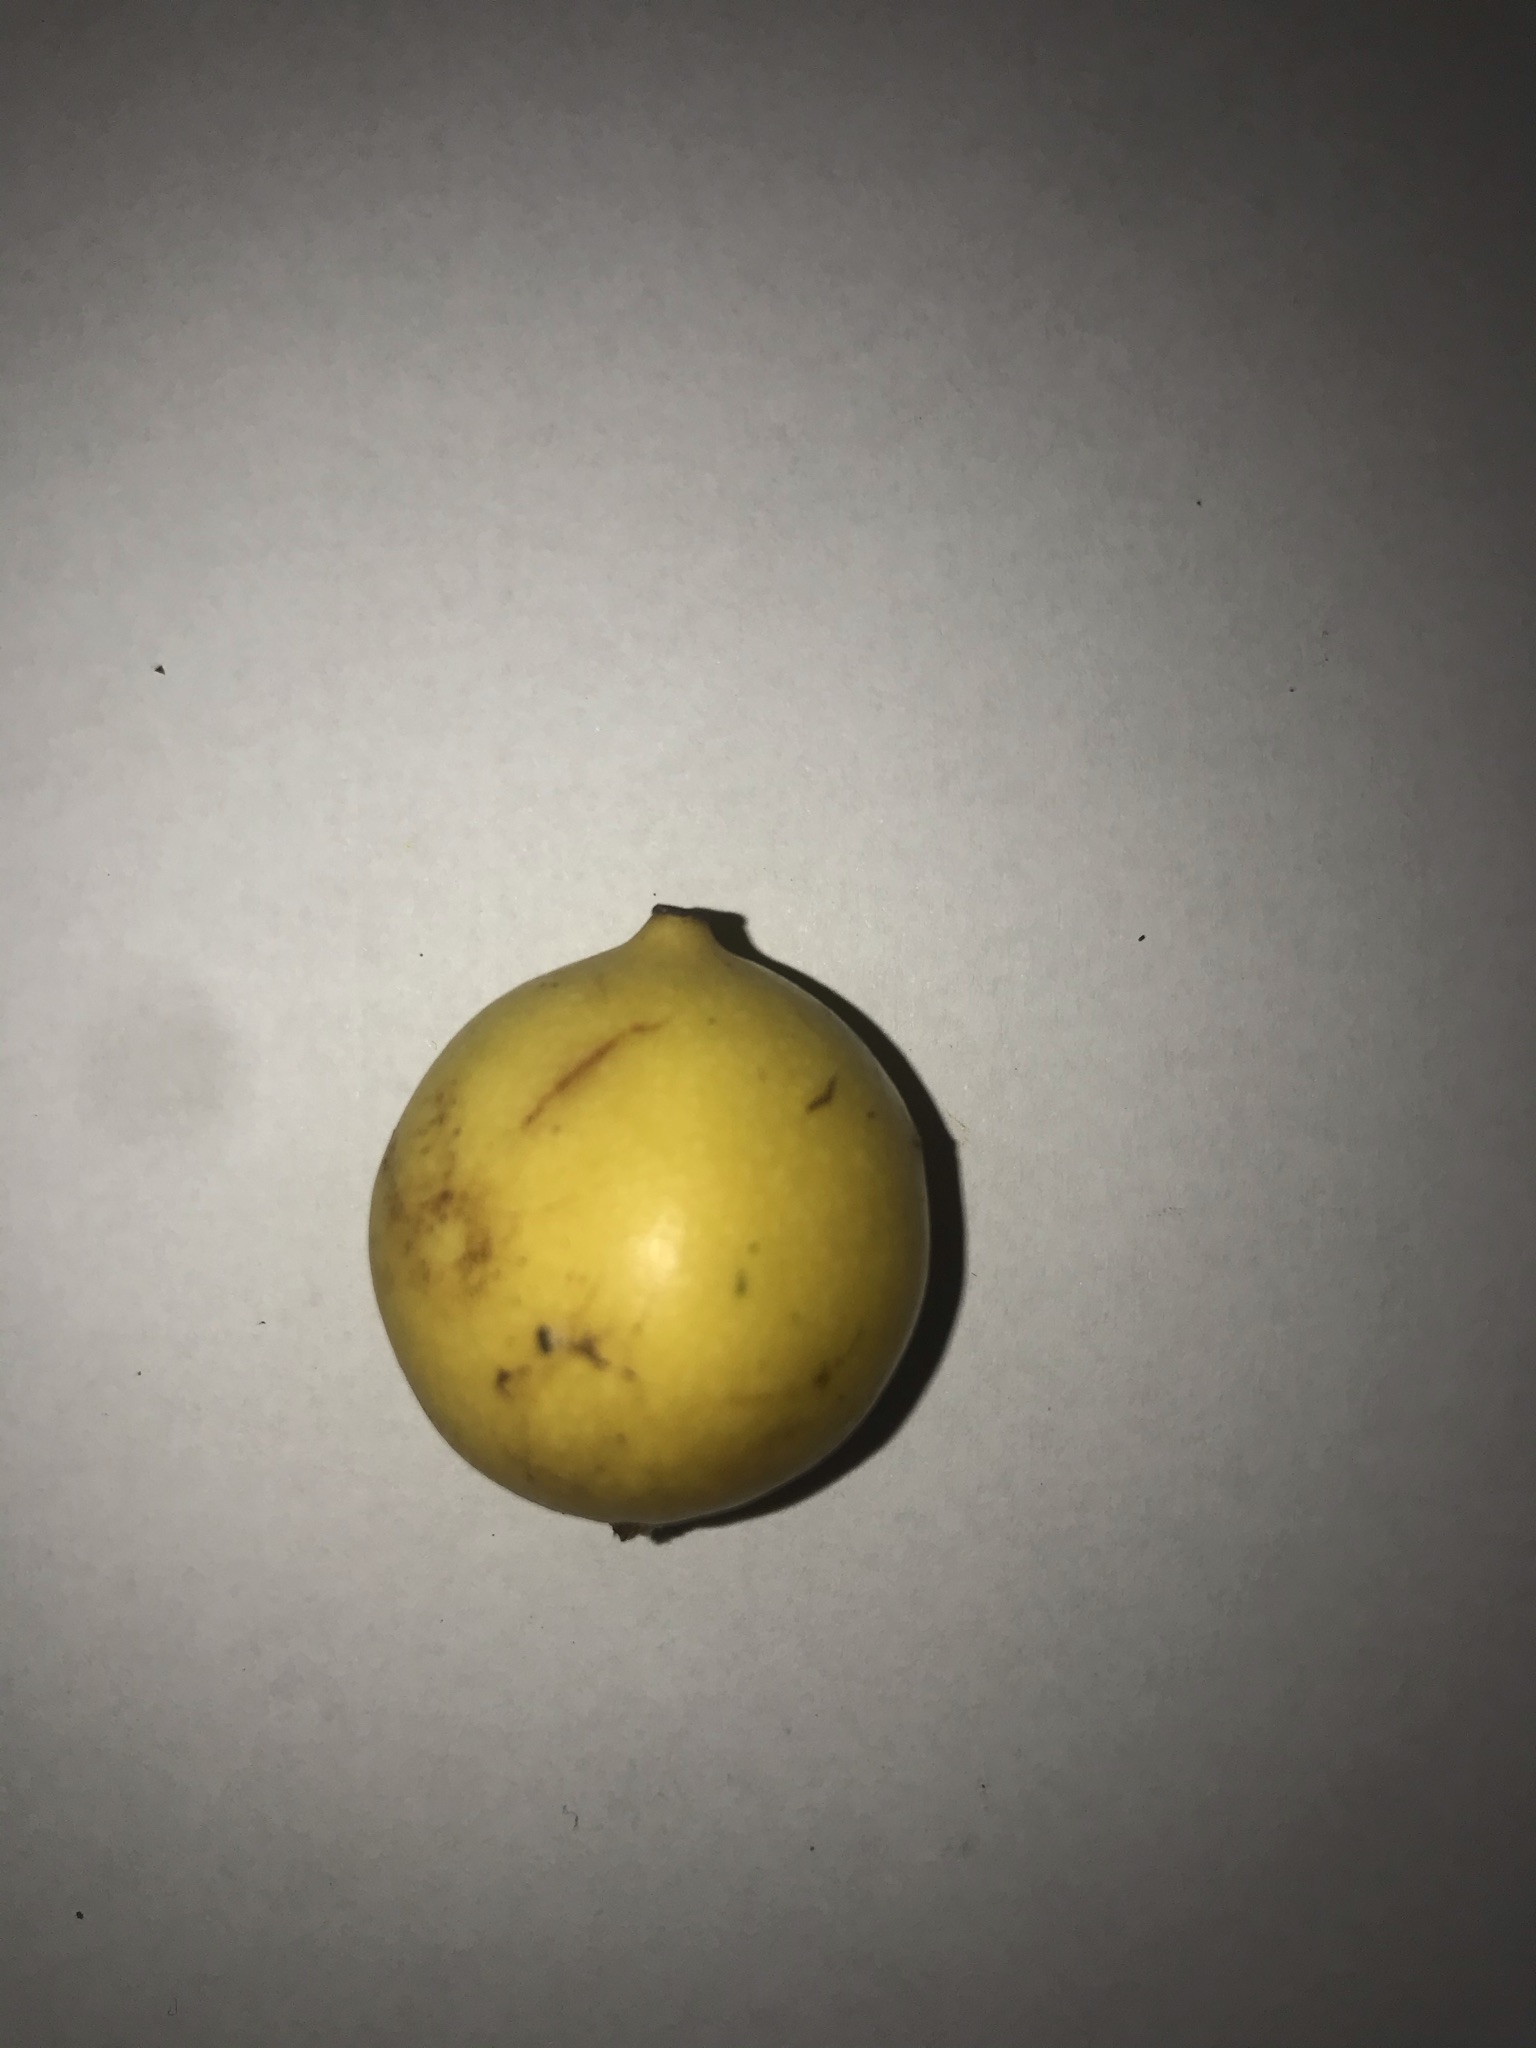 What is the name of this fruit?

abiu
